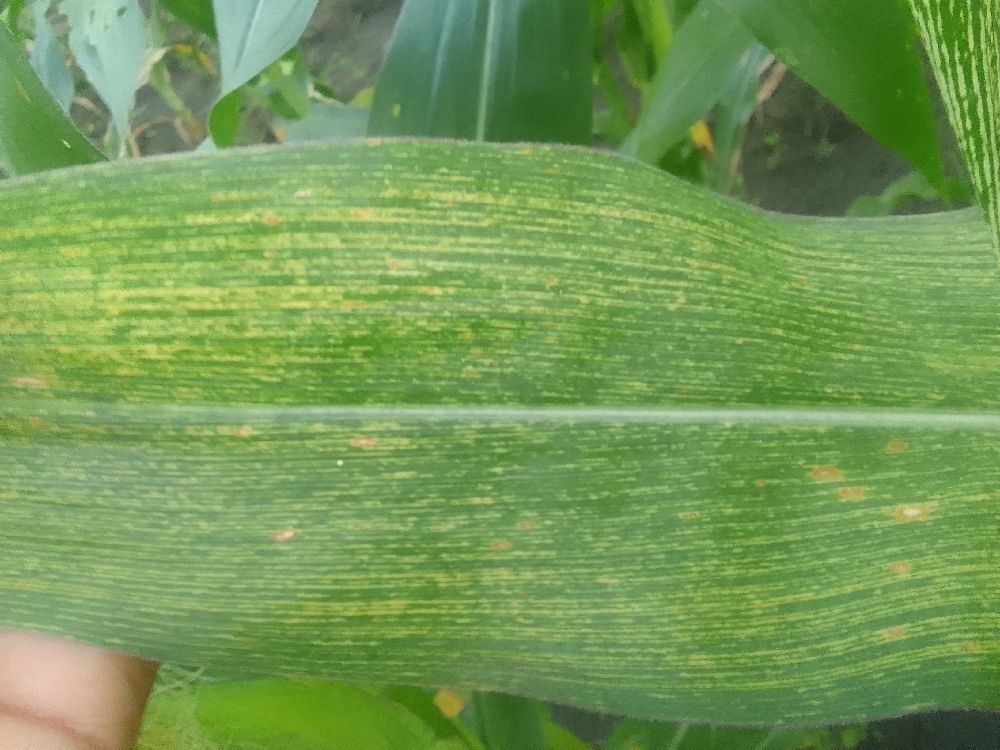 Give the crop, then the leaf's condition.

maize, maize streak virus
